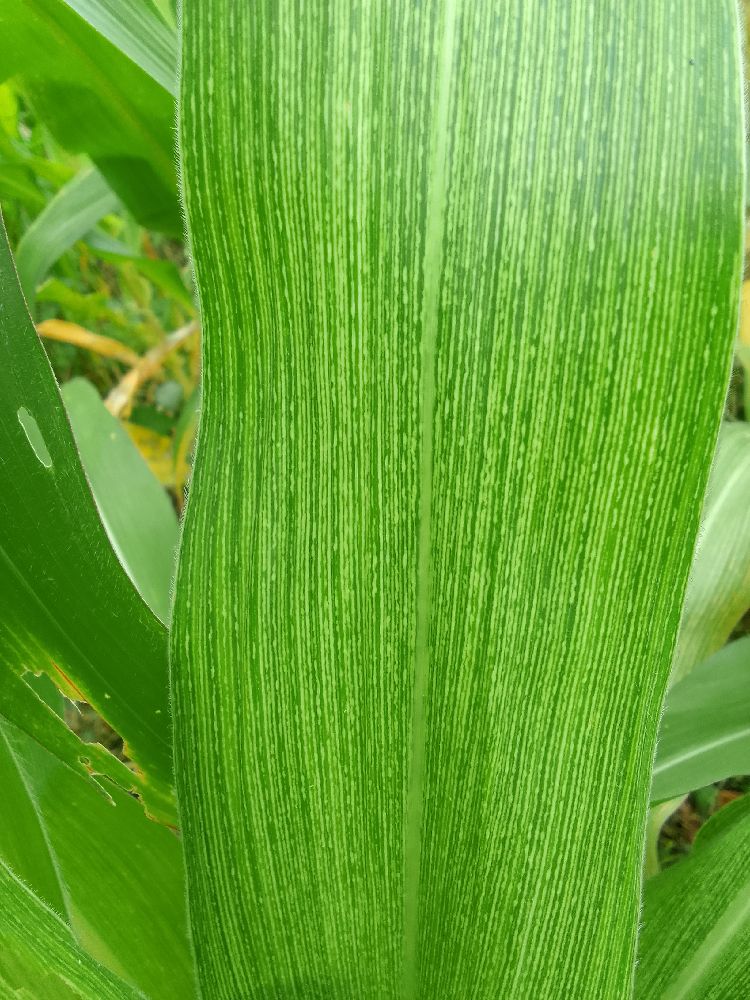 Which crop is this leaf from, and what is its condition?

maize, maize streak virus
